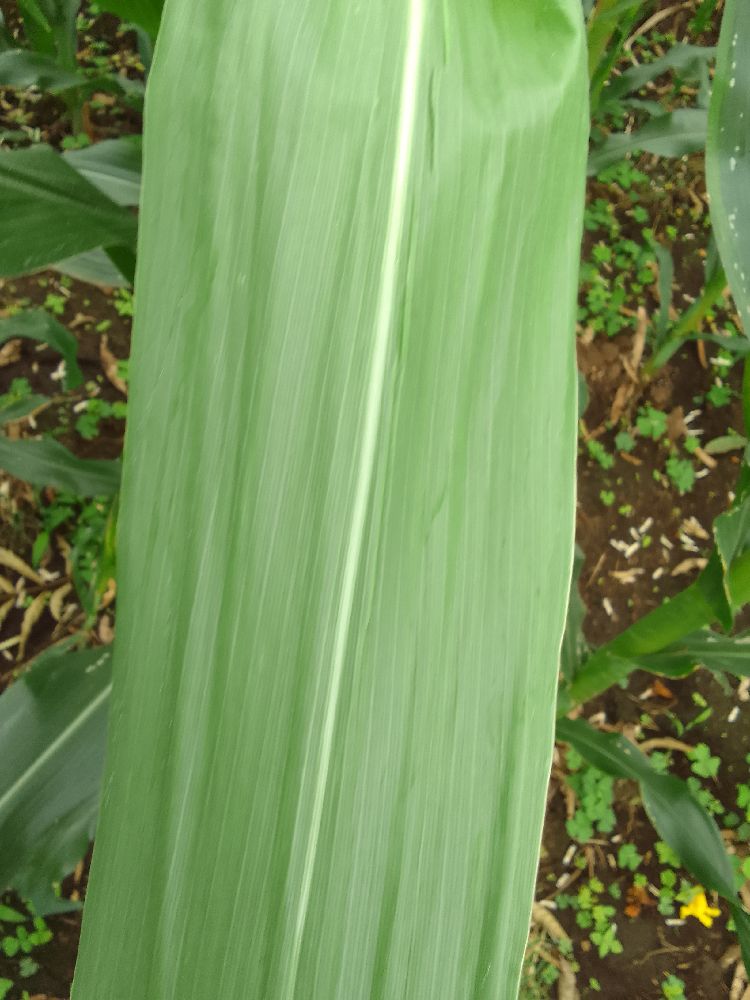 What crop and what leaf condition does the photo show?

maize, healthy
